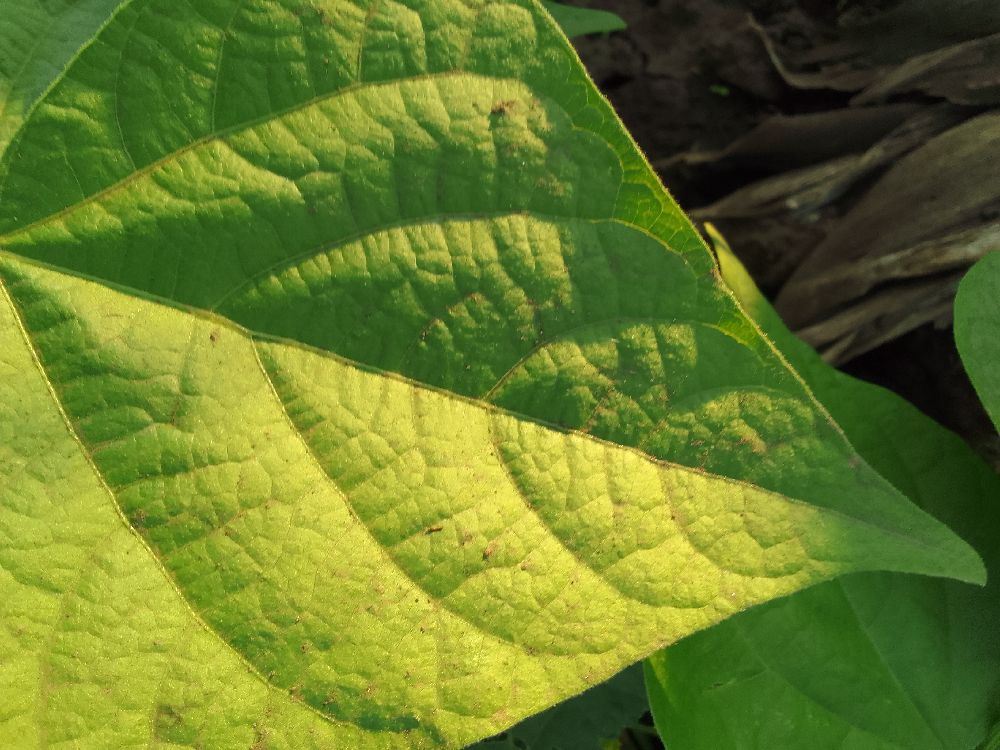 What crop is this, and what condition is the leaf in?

common bean, healthy
